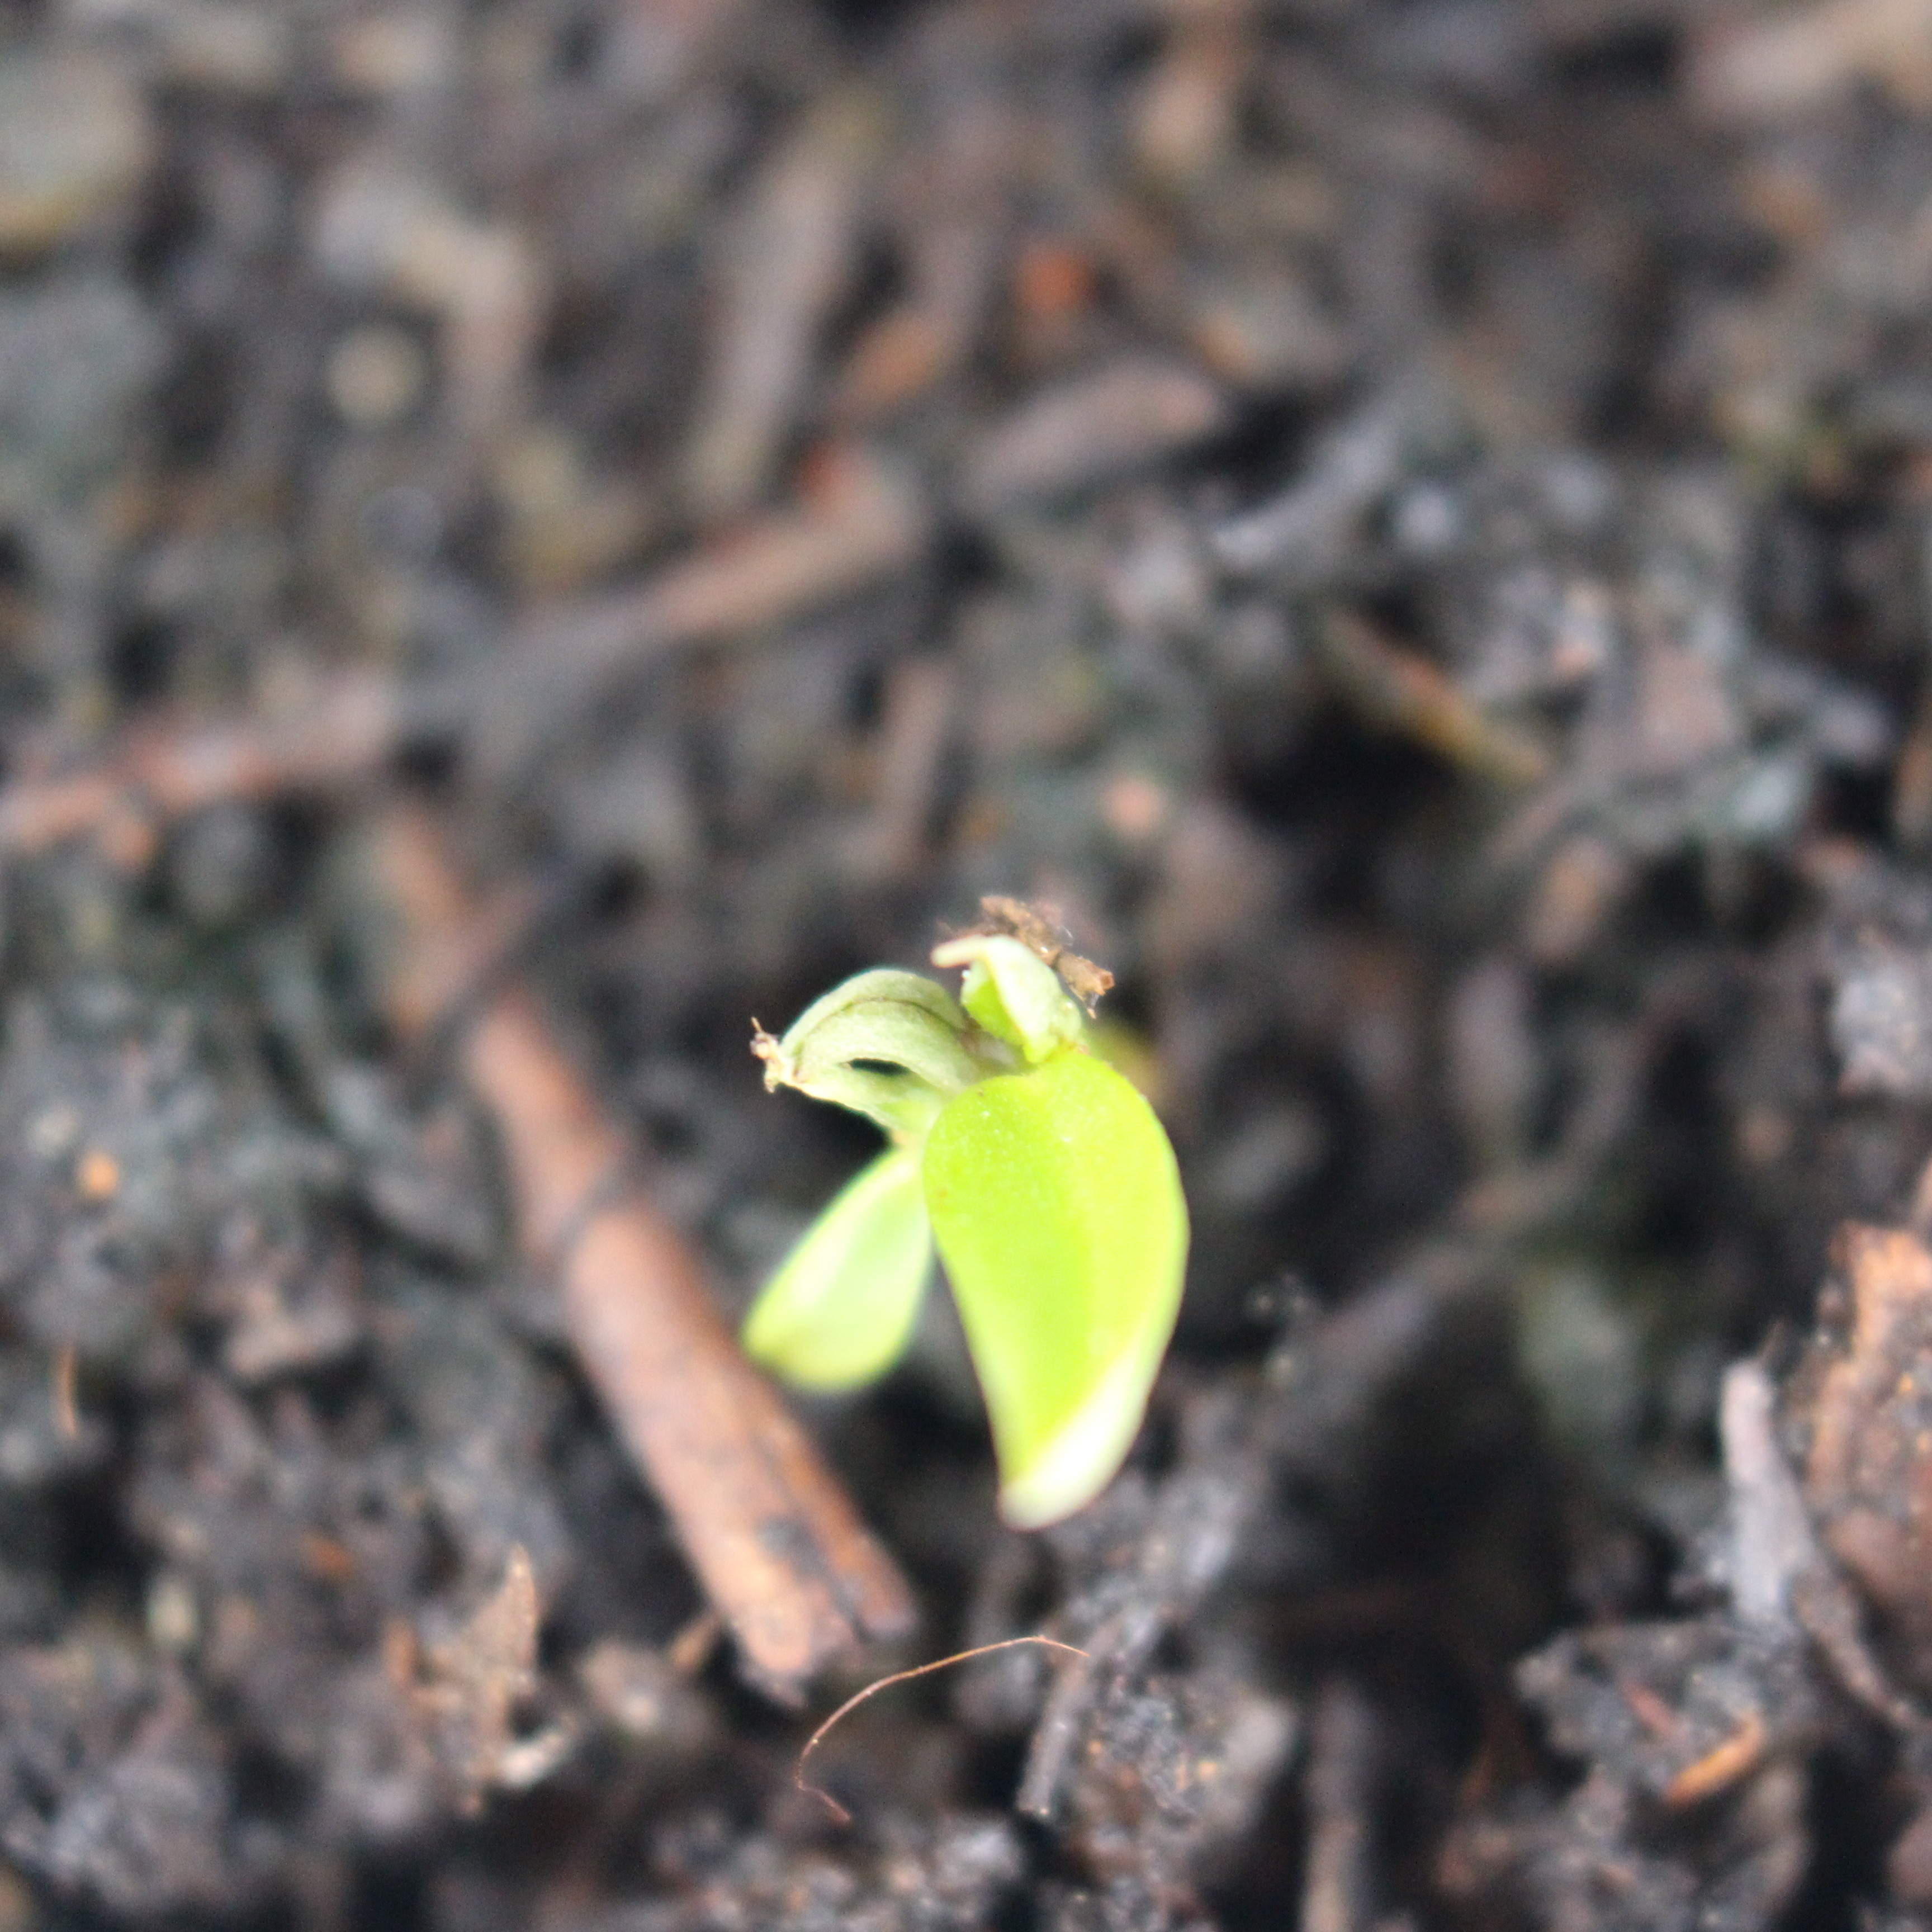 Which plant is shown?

Vicia sativa
